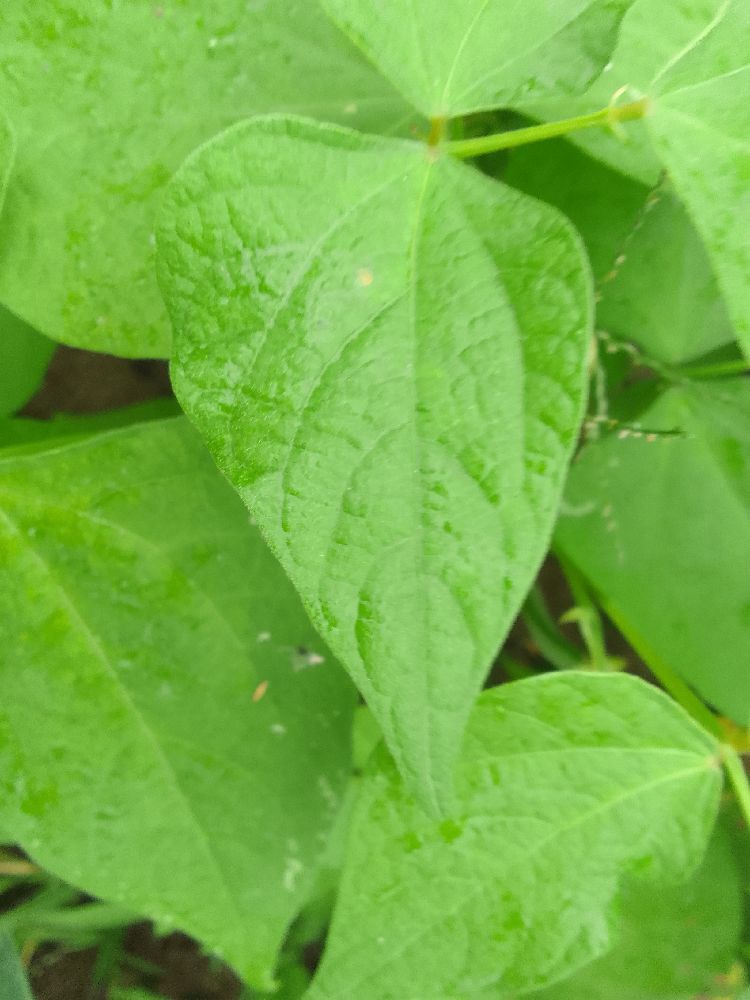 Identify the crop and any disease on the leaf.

common bean, healthy
